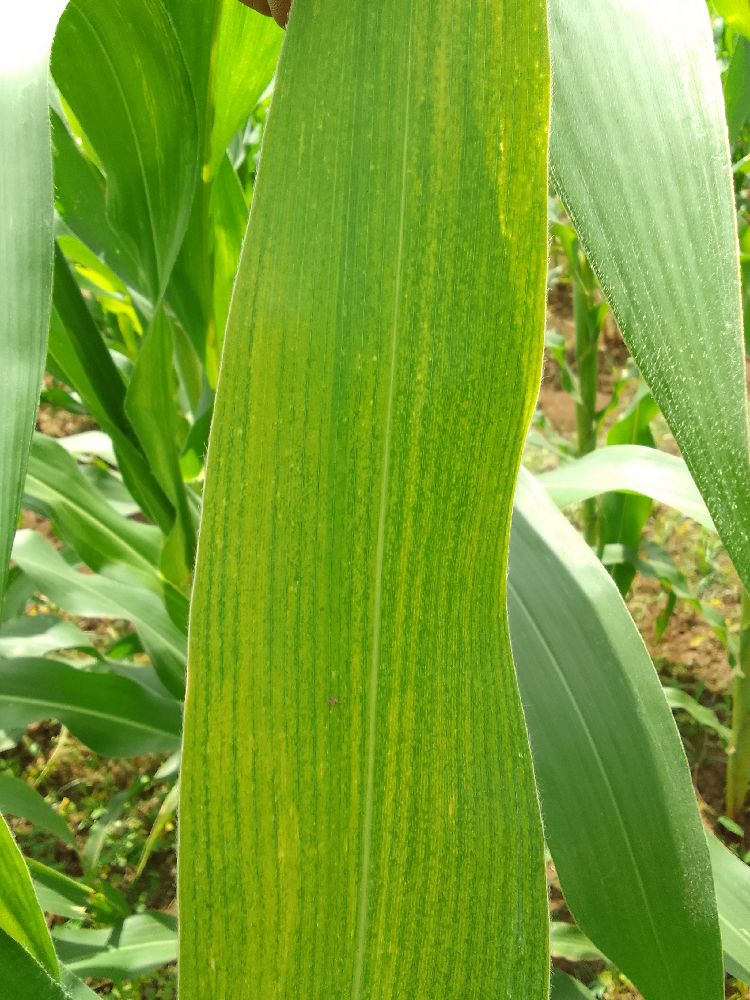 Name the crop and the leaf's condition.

maize, maize lethal necrosis
